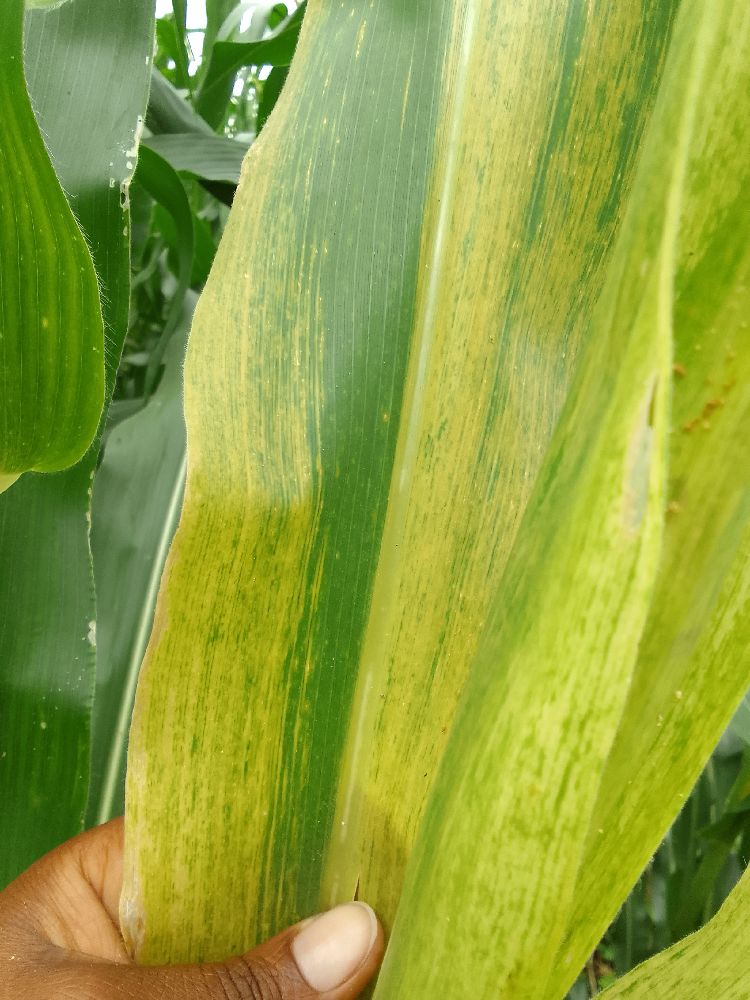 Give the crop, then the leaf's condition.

maize, maize lethal necrosis
